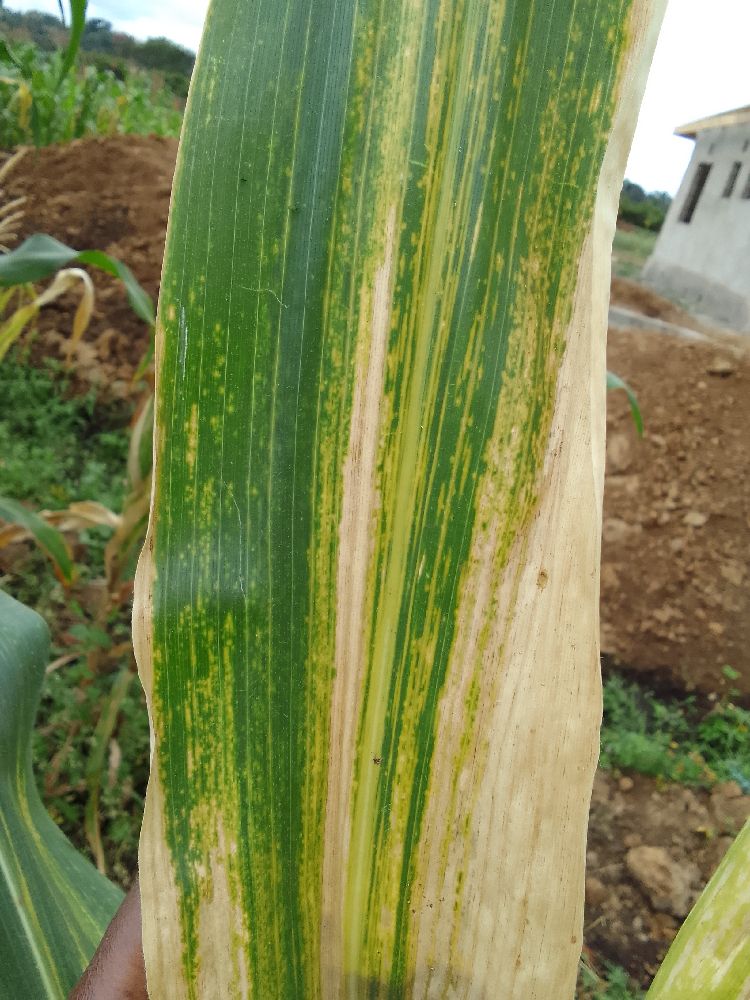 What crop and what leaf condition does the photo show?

maize, maize lethal necrosis
